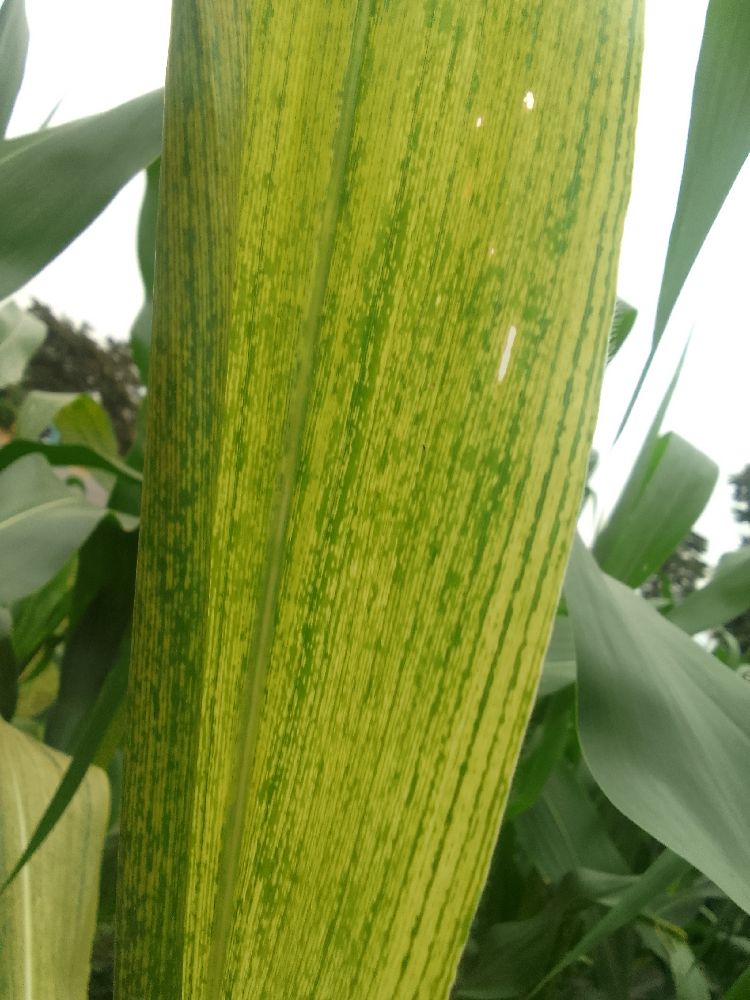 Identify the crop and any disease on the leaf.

maize, maize lethal necrosis
